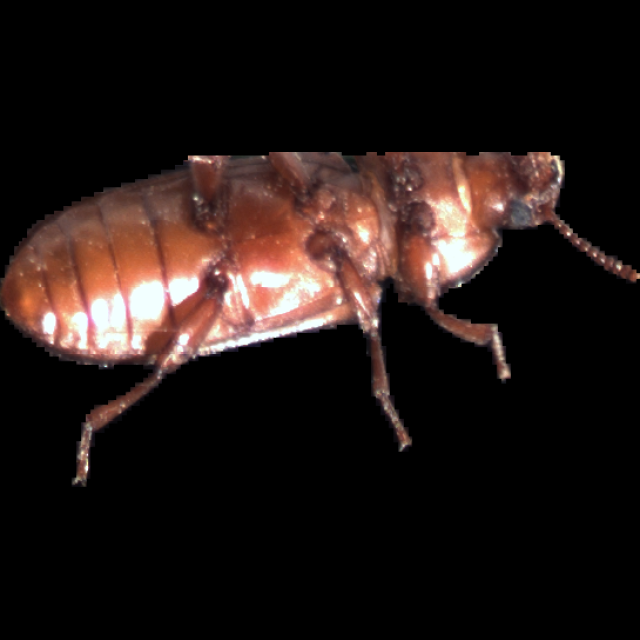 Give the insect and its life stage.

mealworm beetle
